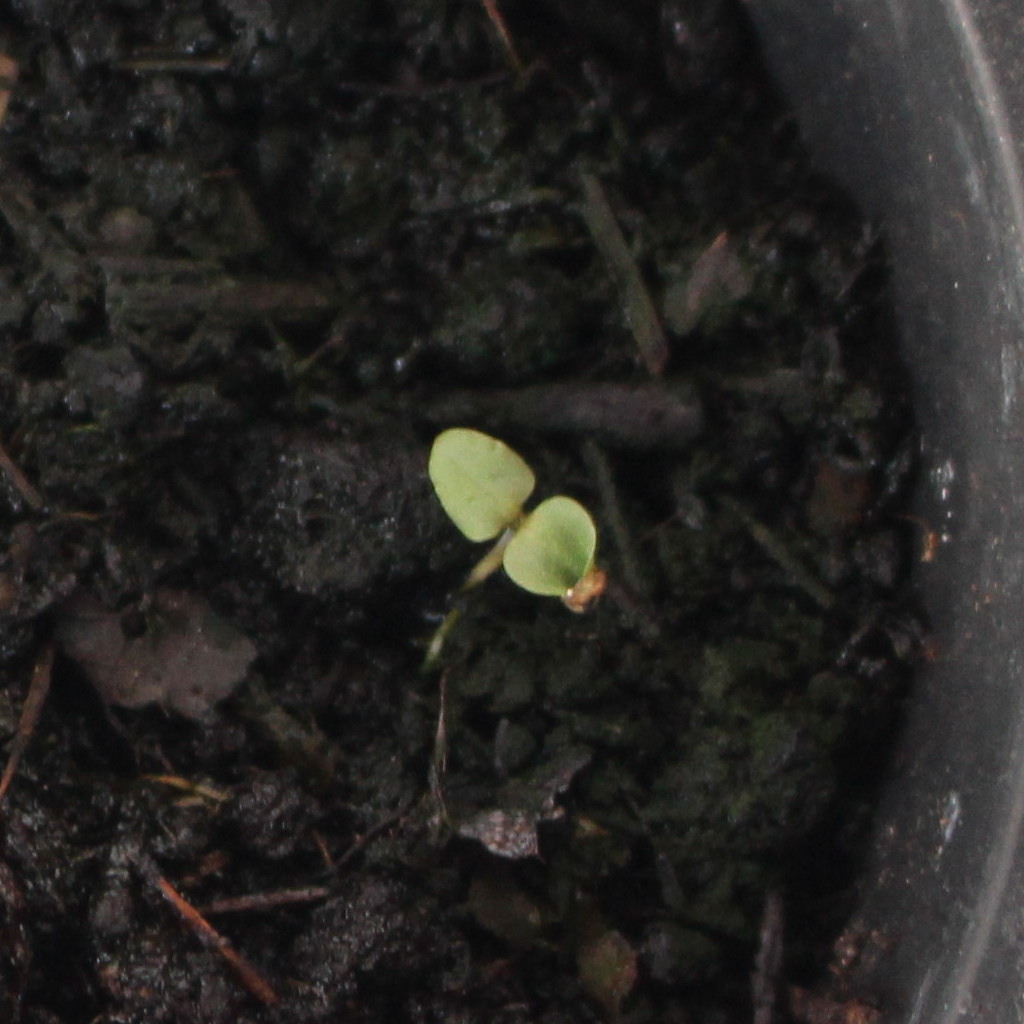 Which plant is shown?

Veronica persica
